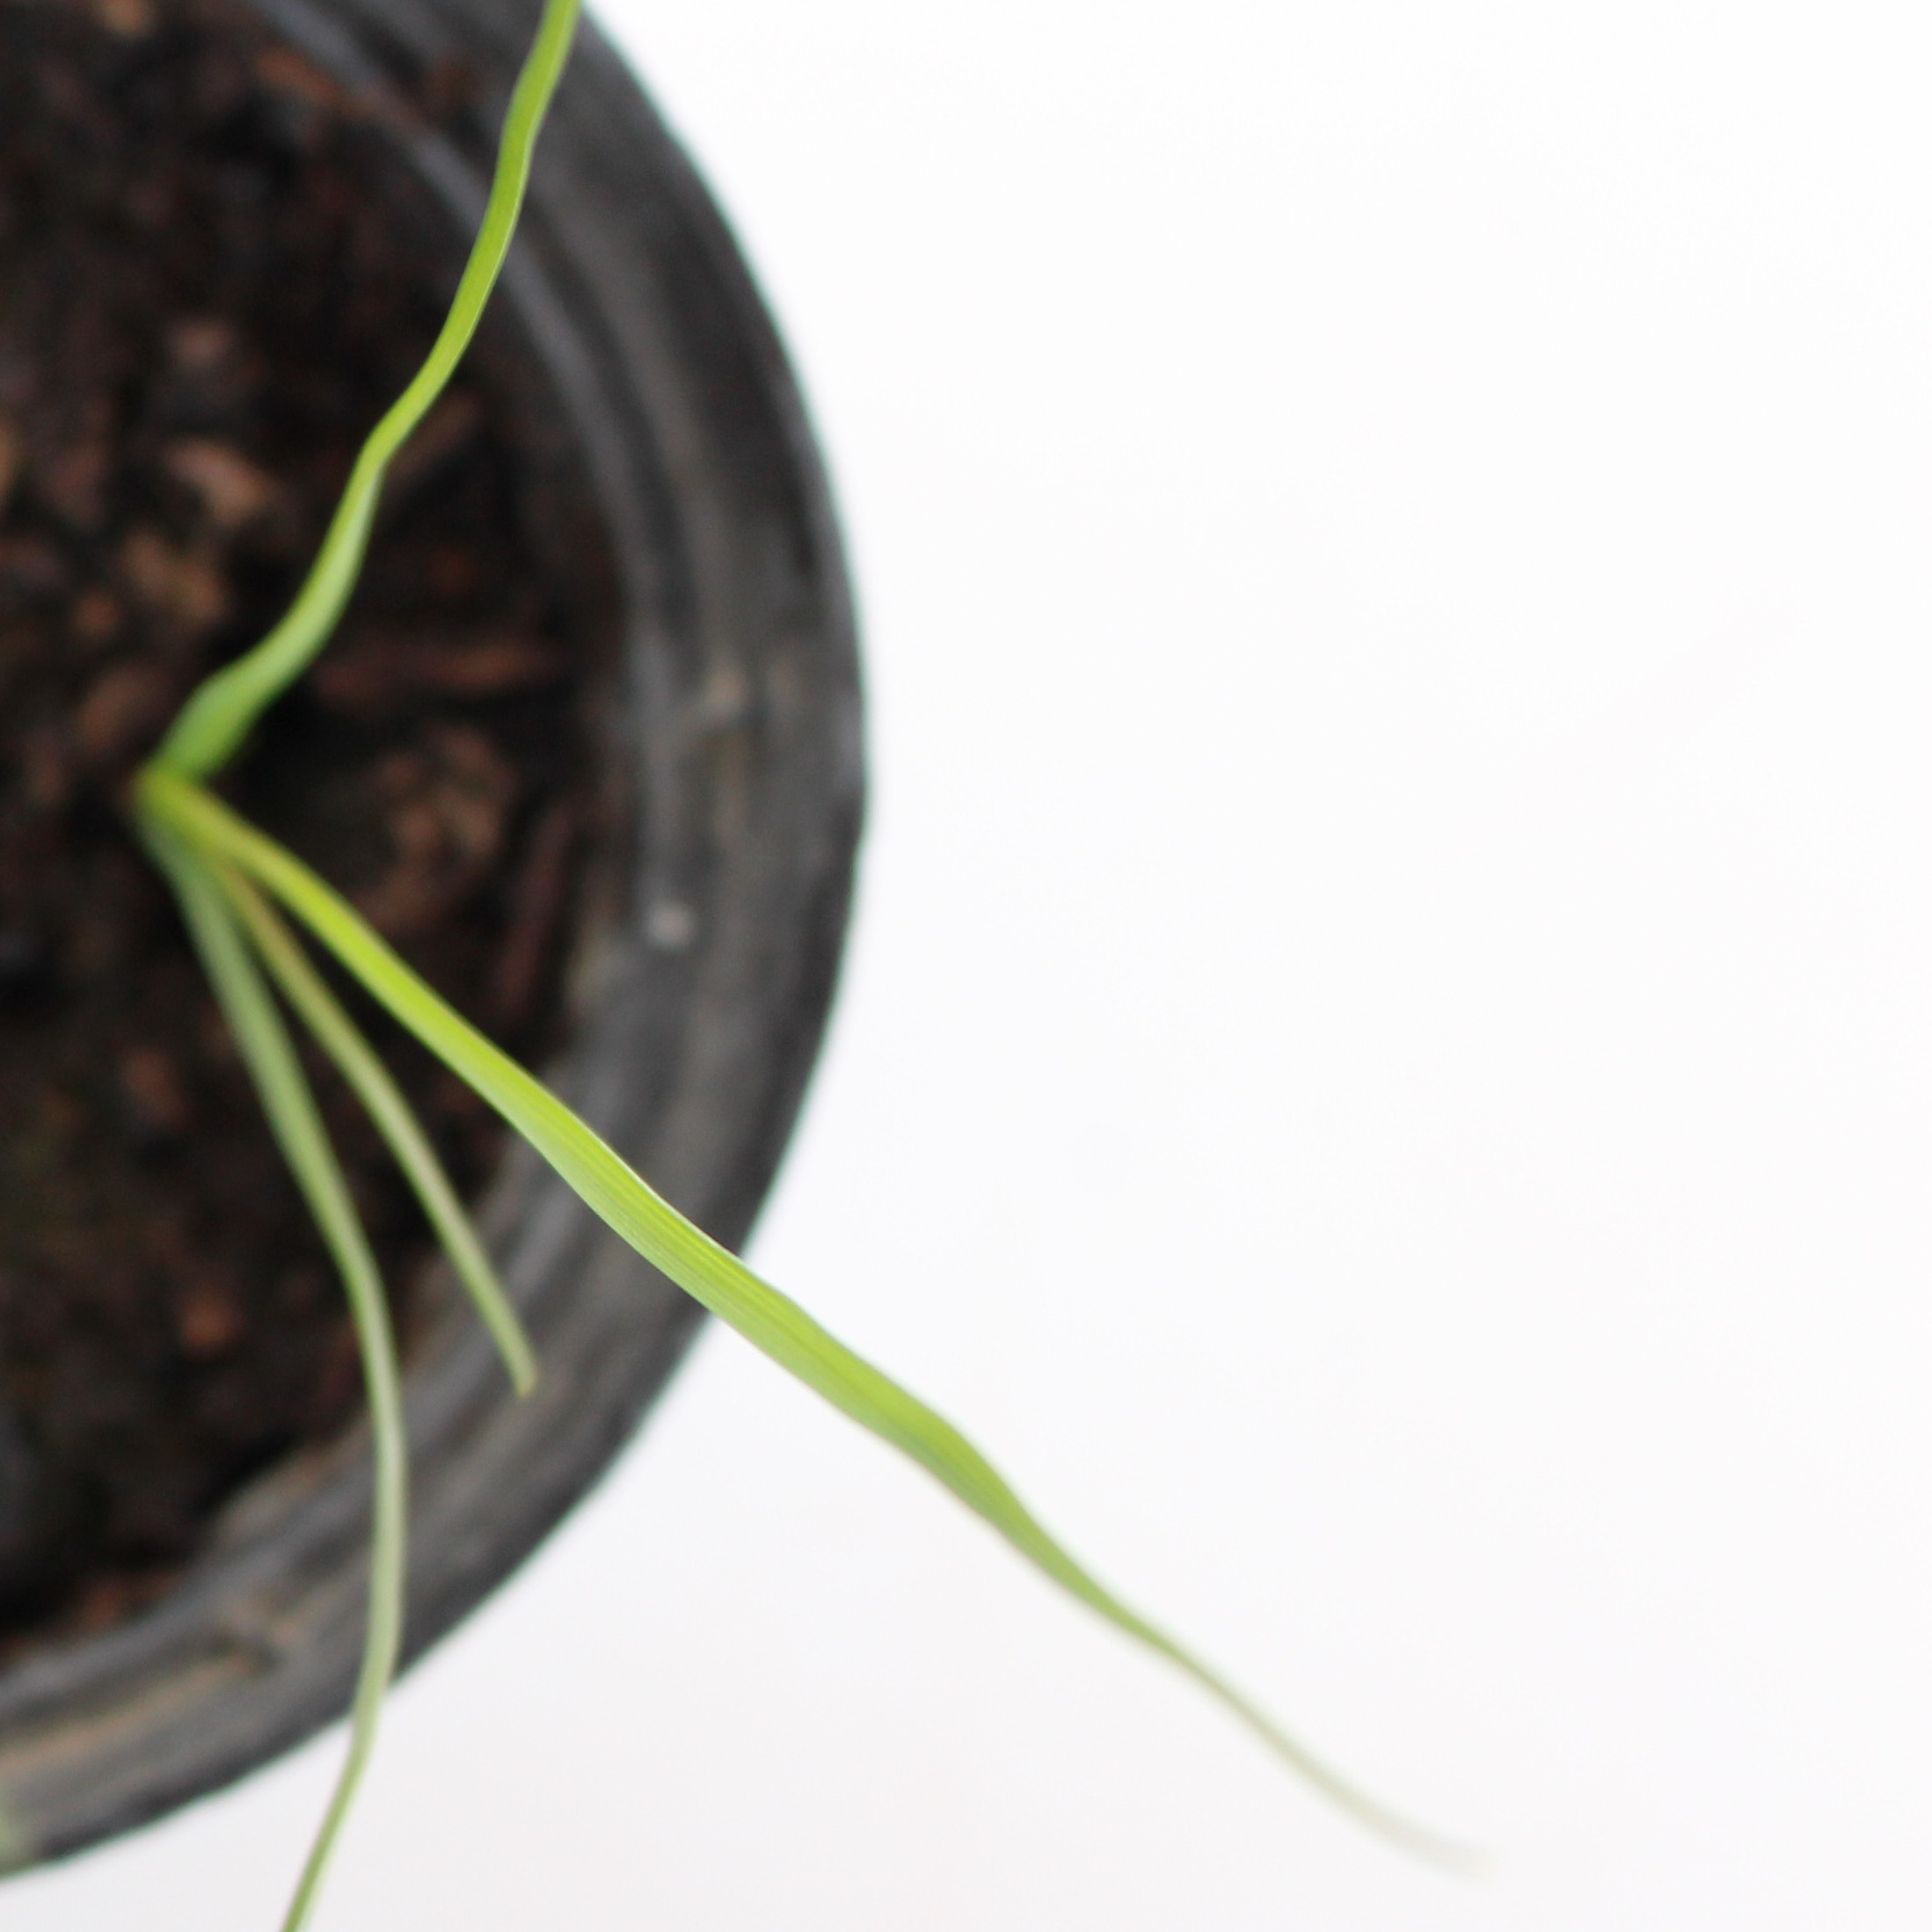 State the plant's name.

Lolium multiflorum
